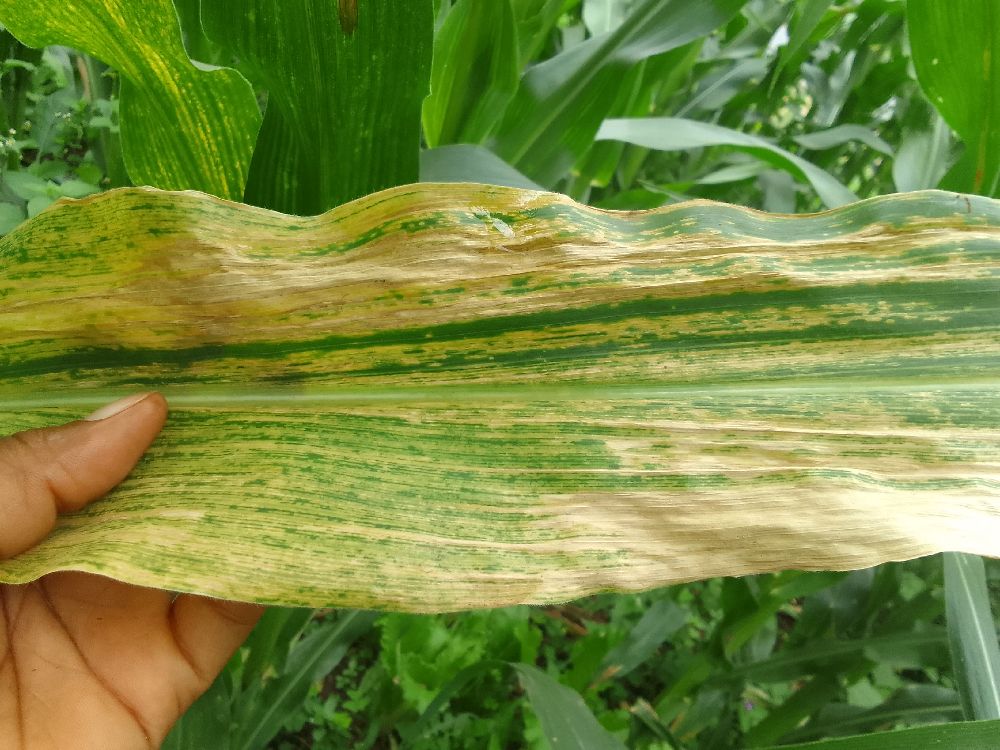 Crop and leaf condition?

maize, maize lethal necrosis
